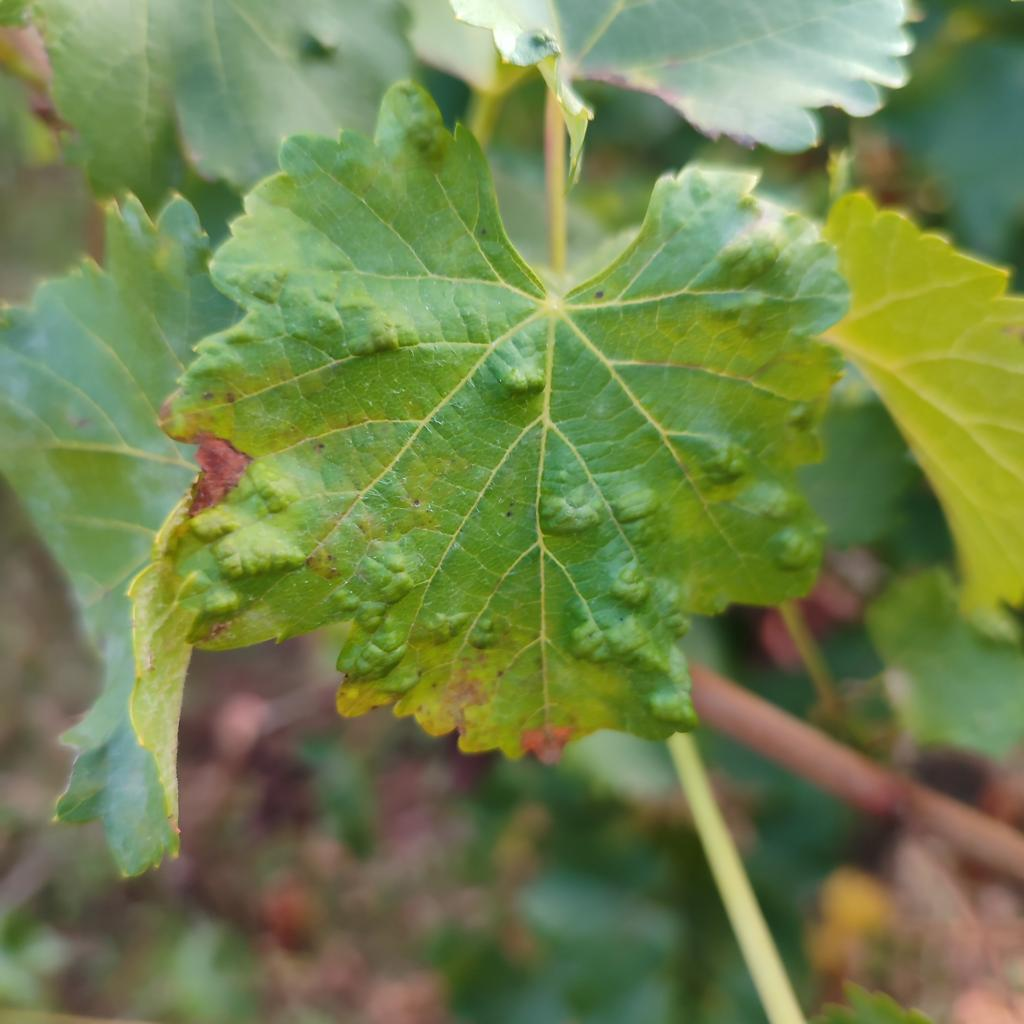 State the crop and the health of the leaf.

grapevine, erineum mite
